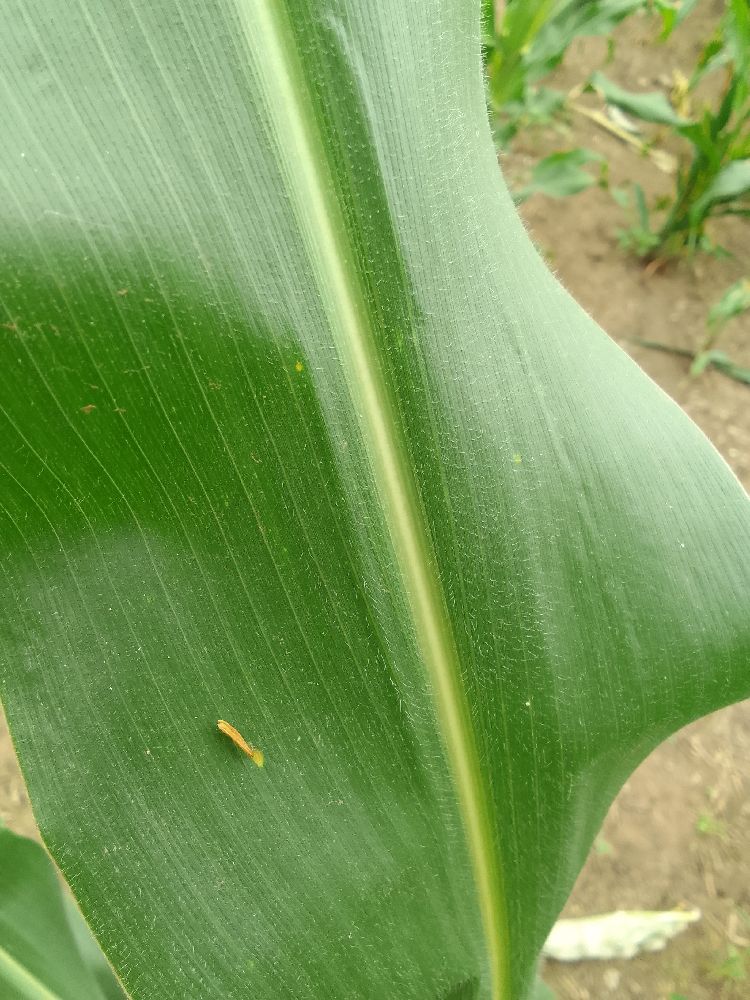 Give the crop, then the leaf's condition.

maize, healthy
